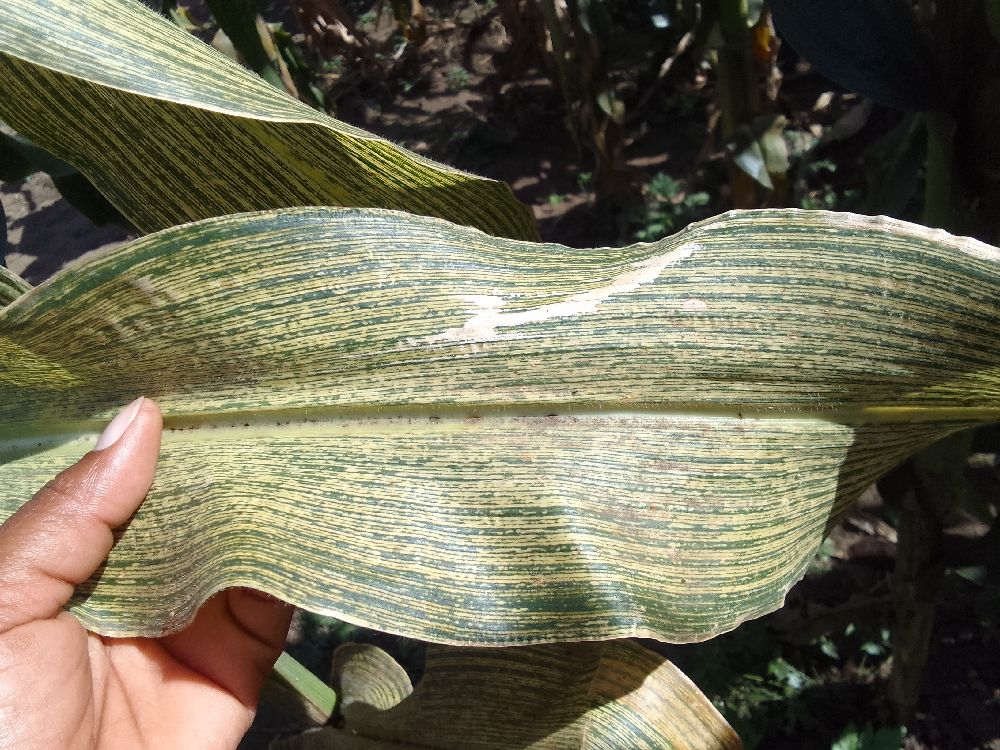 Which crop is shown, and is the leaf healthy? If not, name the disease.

maize, maize streak virus
